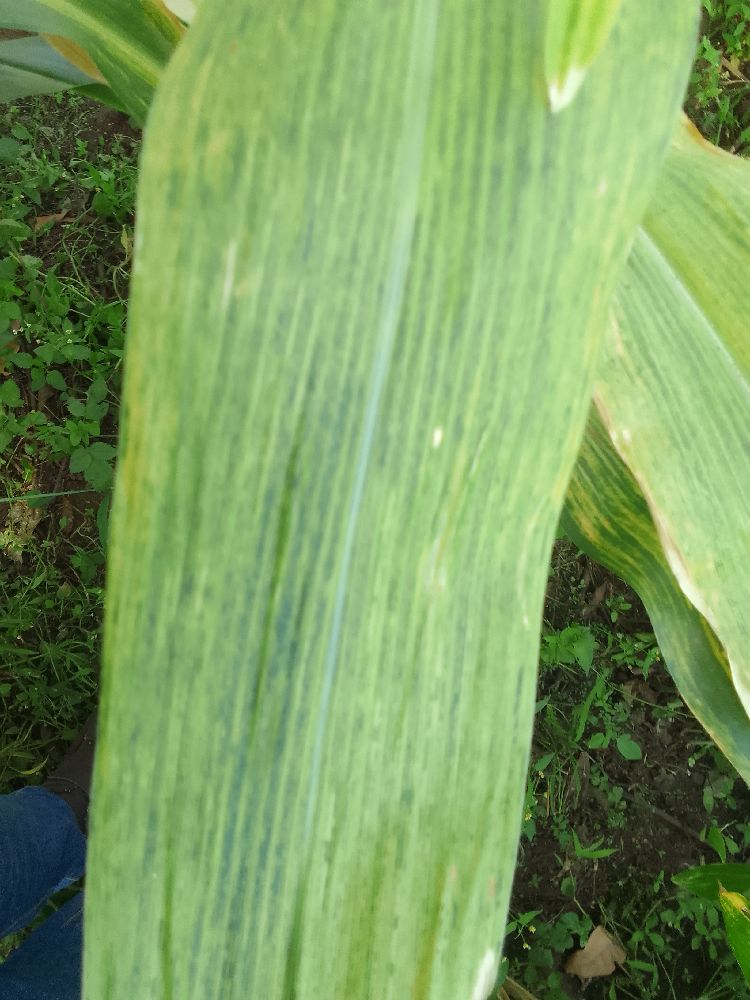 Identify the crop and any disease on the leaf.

maize, maize lethal necrosis
